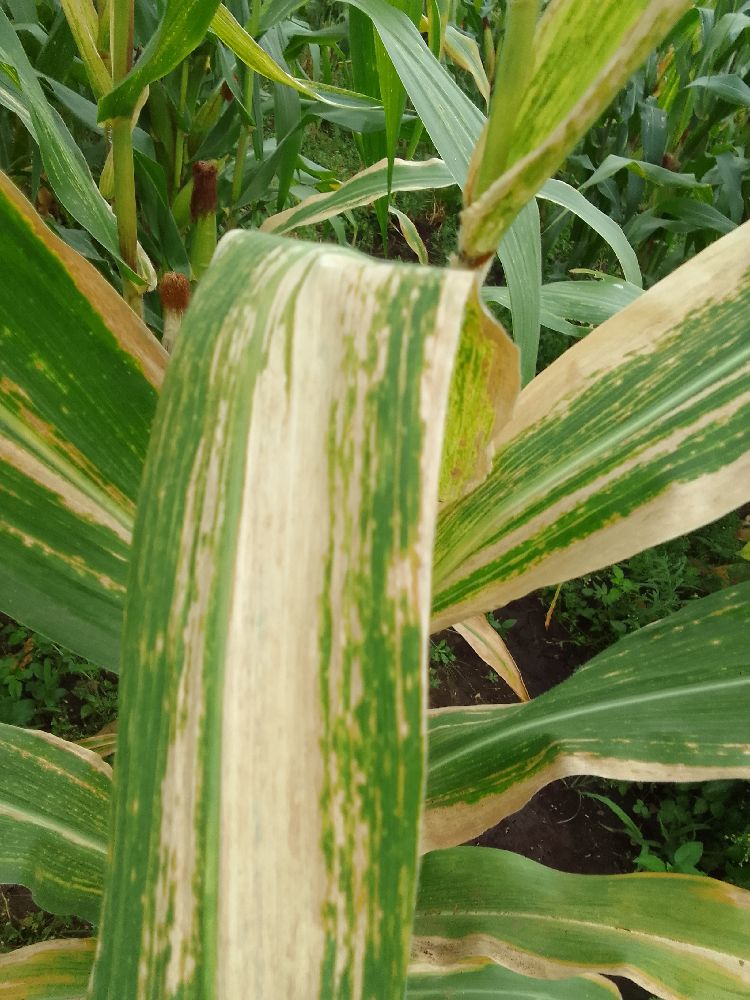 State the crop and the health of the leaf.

maize, maize lethal necrosis
